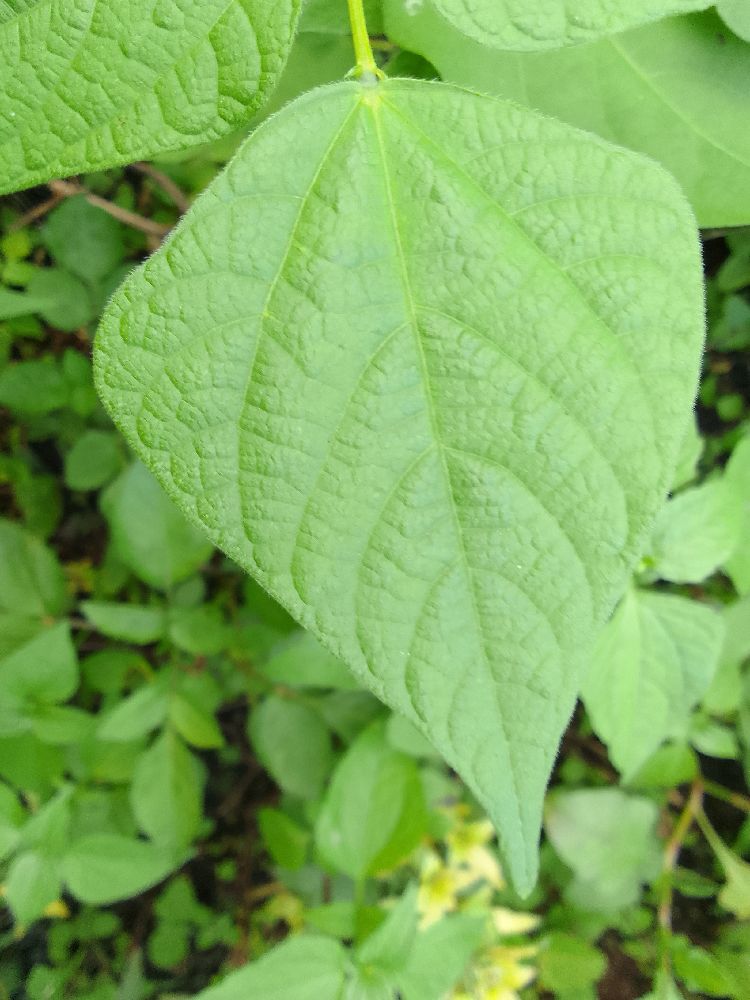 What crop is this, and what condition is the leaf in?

common bean, healthy
